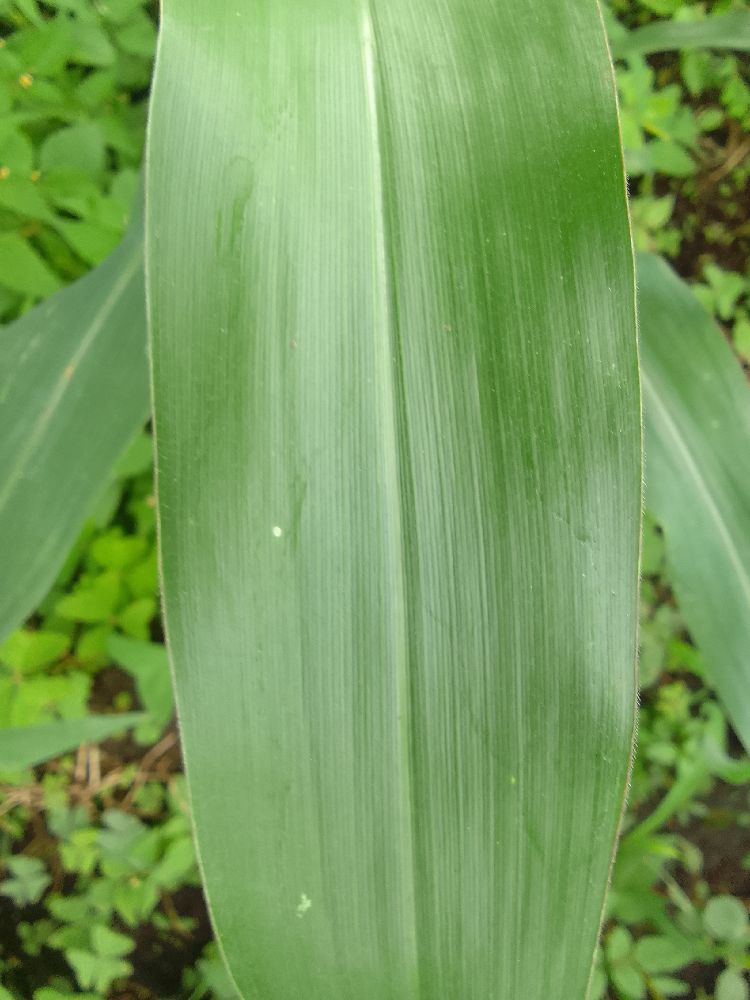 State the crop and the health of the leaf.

maize, healthy
